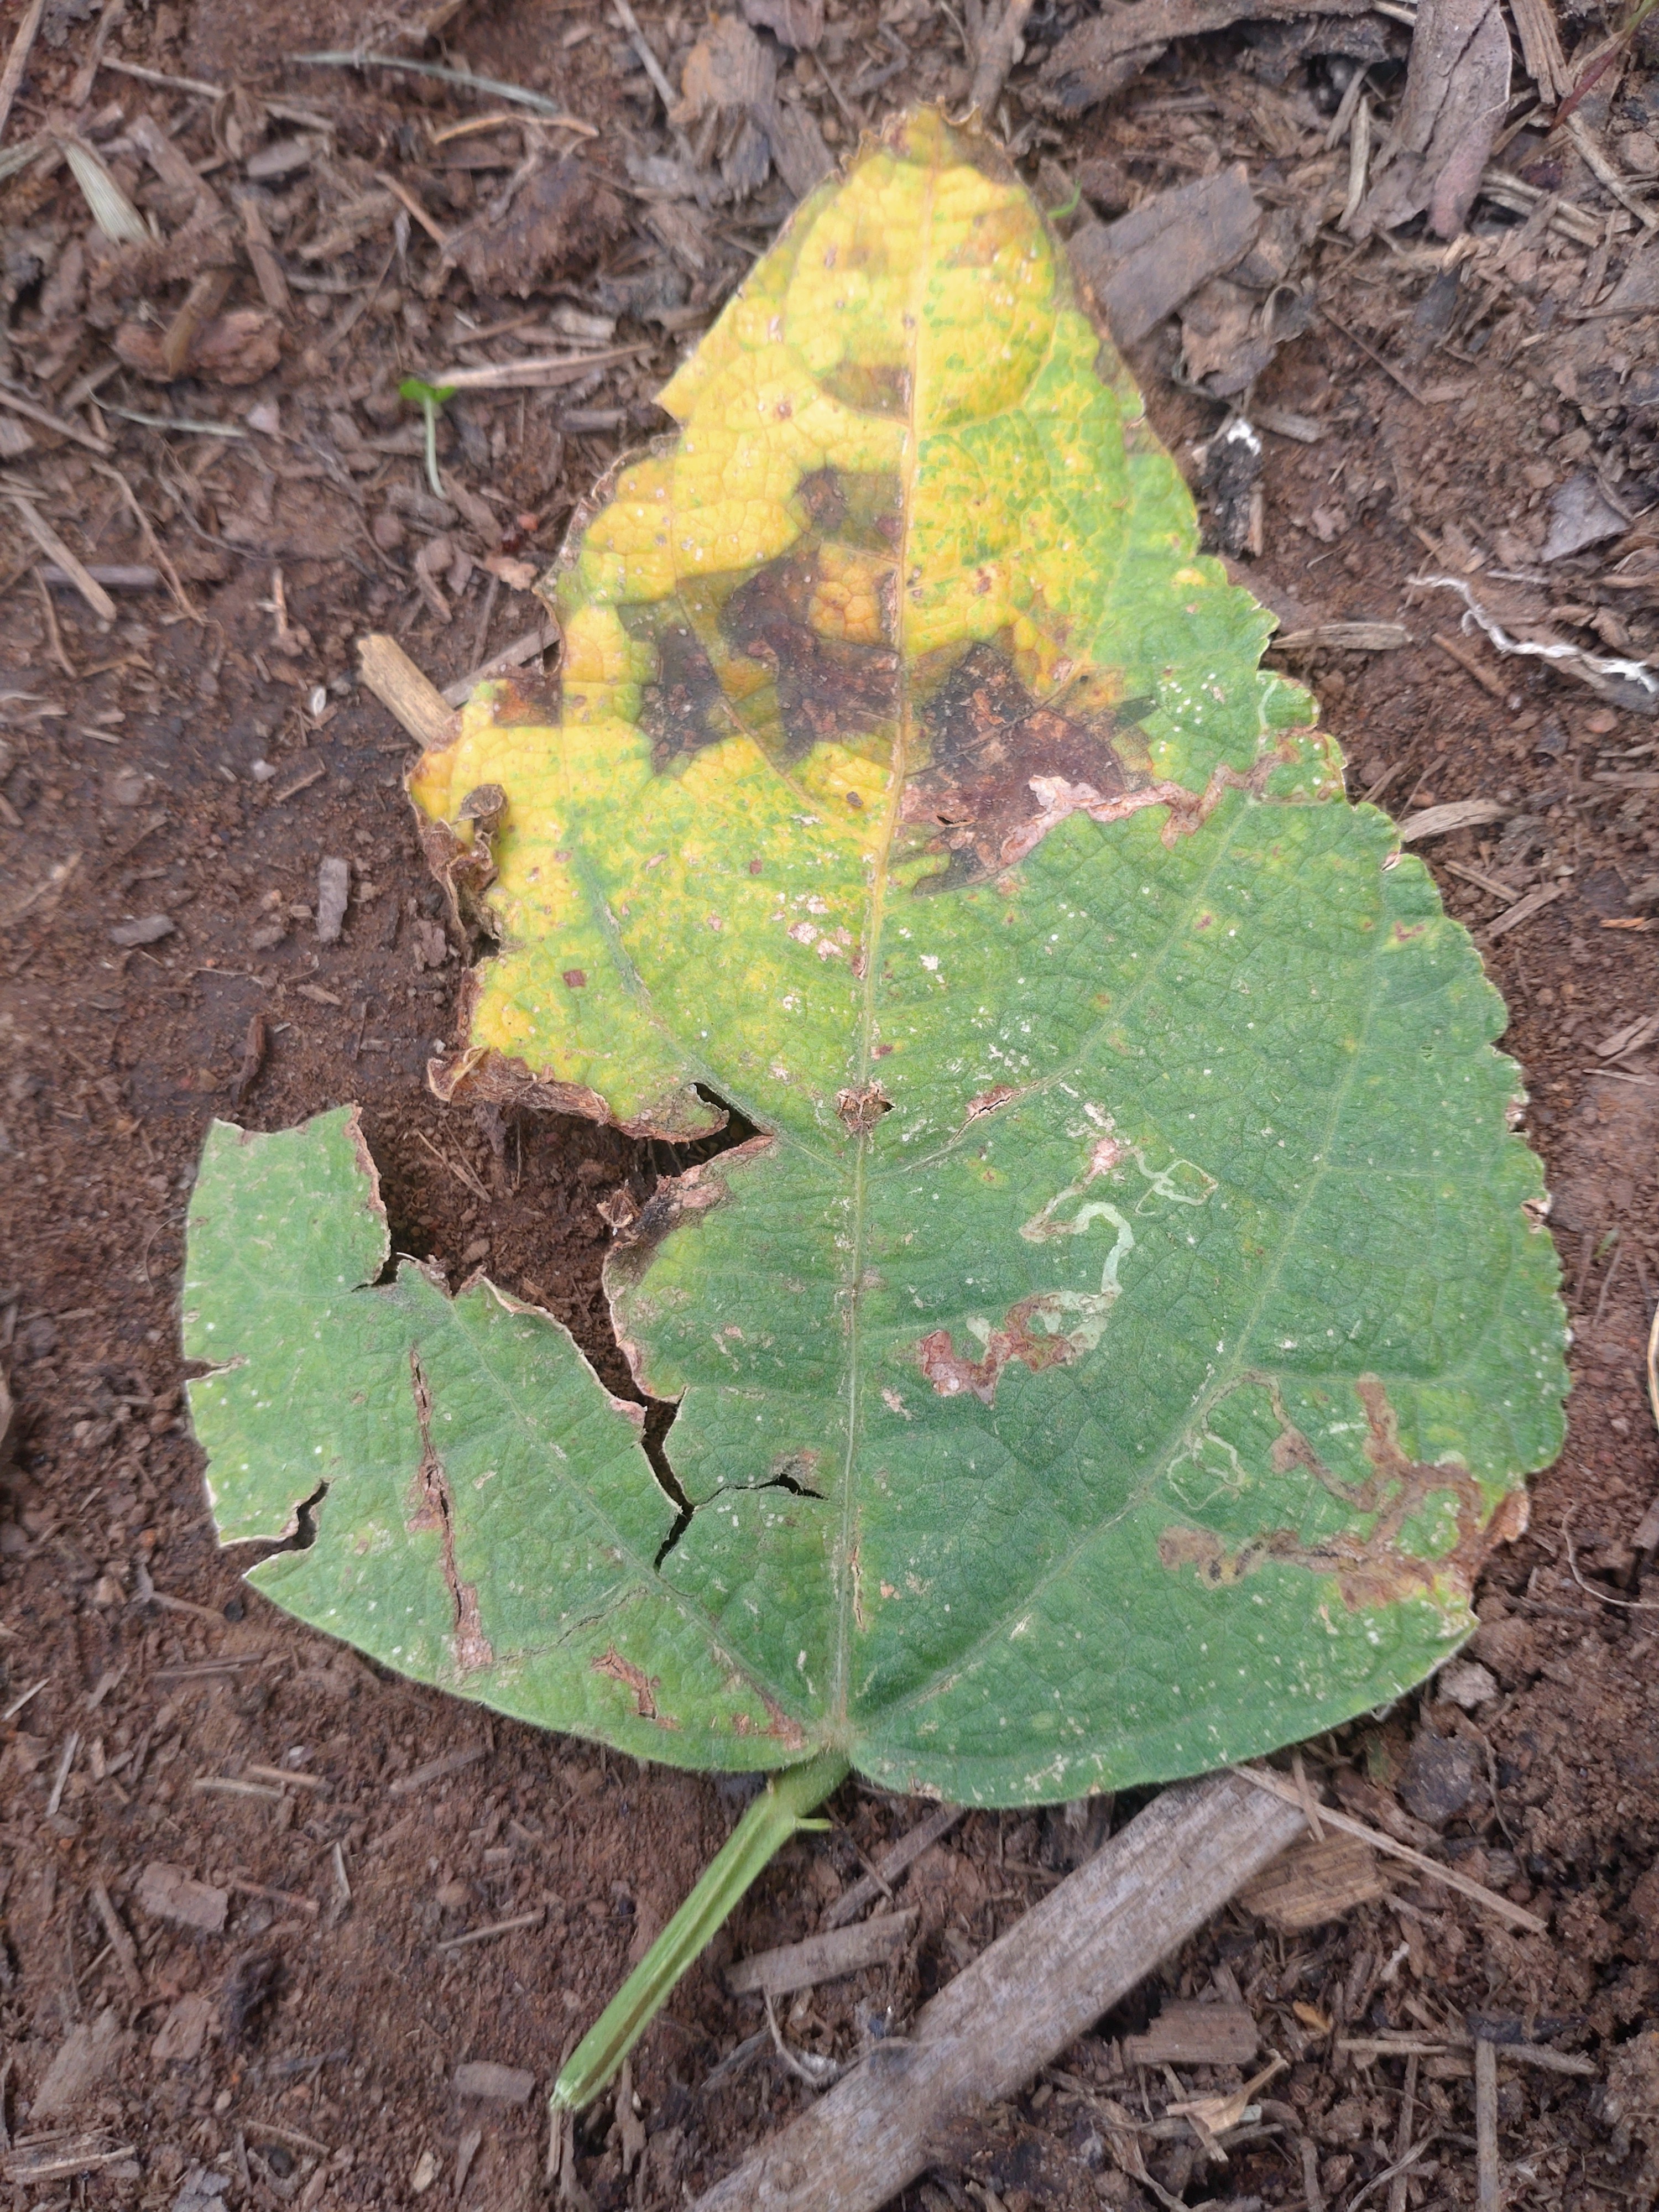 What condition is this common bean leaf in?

rust
